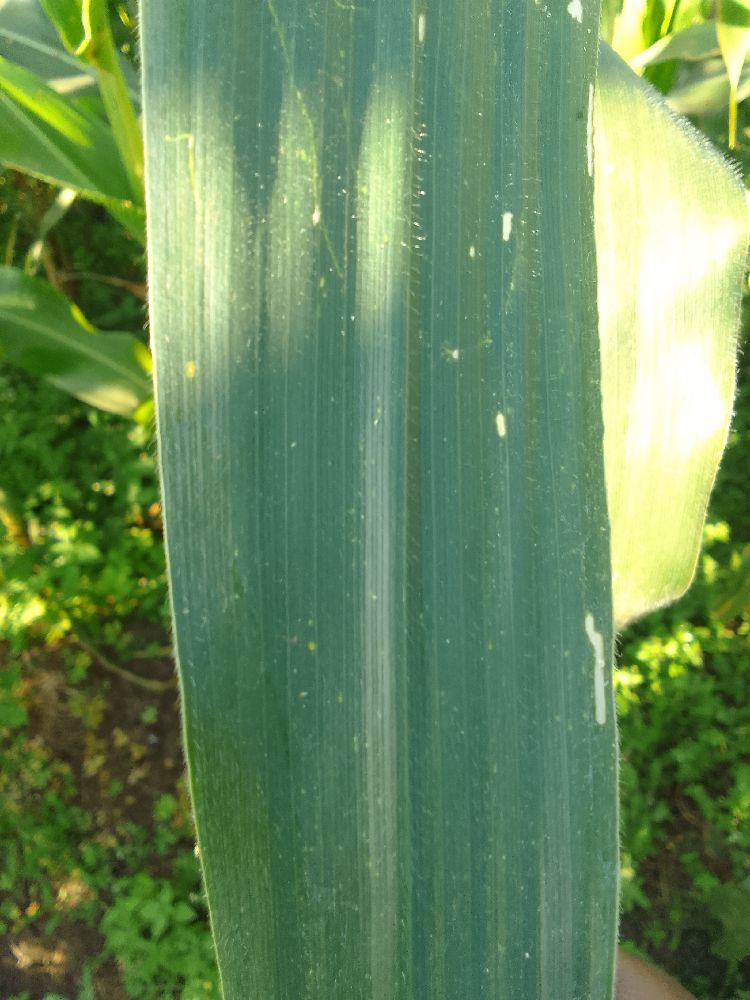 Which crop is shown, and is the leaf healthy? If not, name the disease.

maize, healthy
